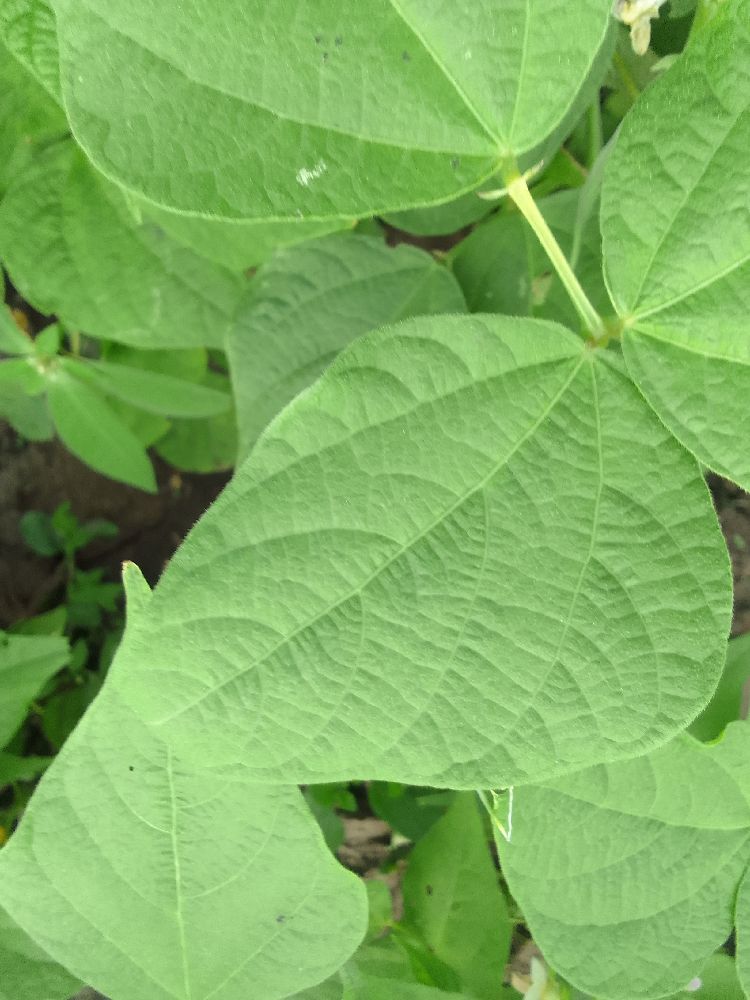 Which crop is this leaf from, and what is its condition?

common bean, healthy
